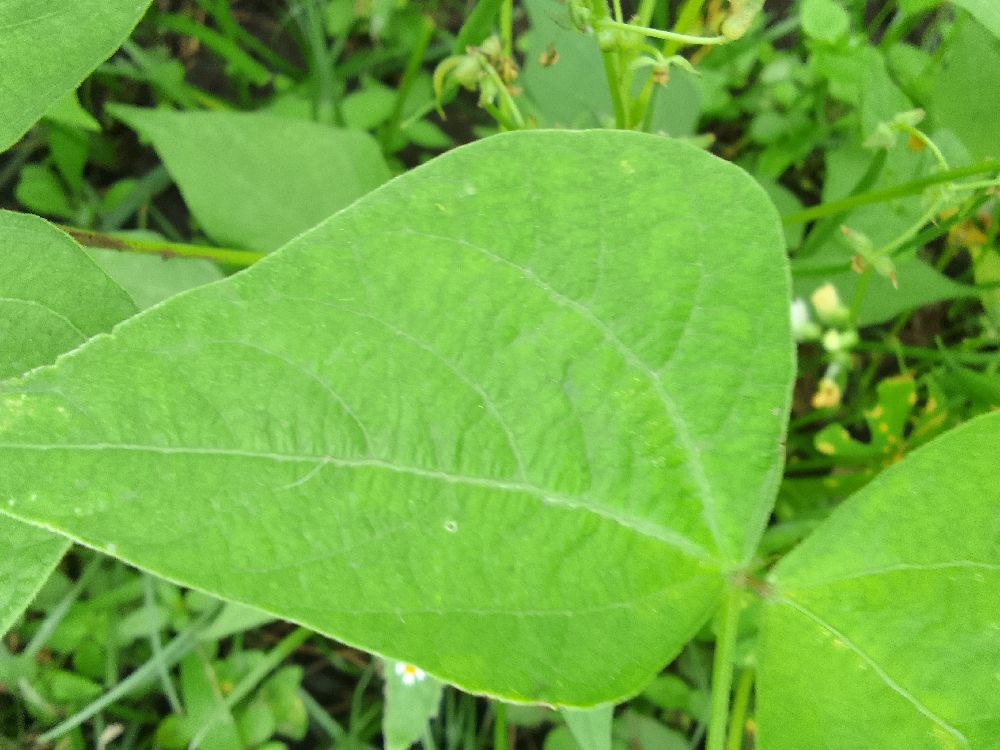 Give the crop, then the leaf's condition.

common bean, healthy
